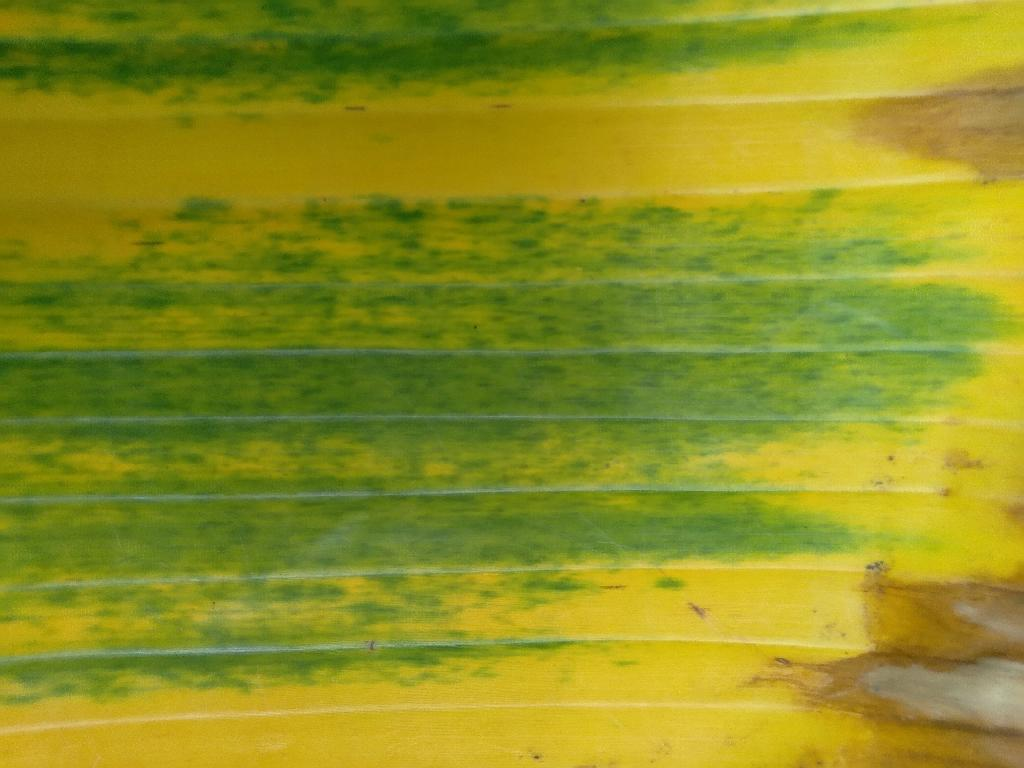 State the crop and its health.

banana, fusarium wilt race 1
